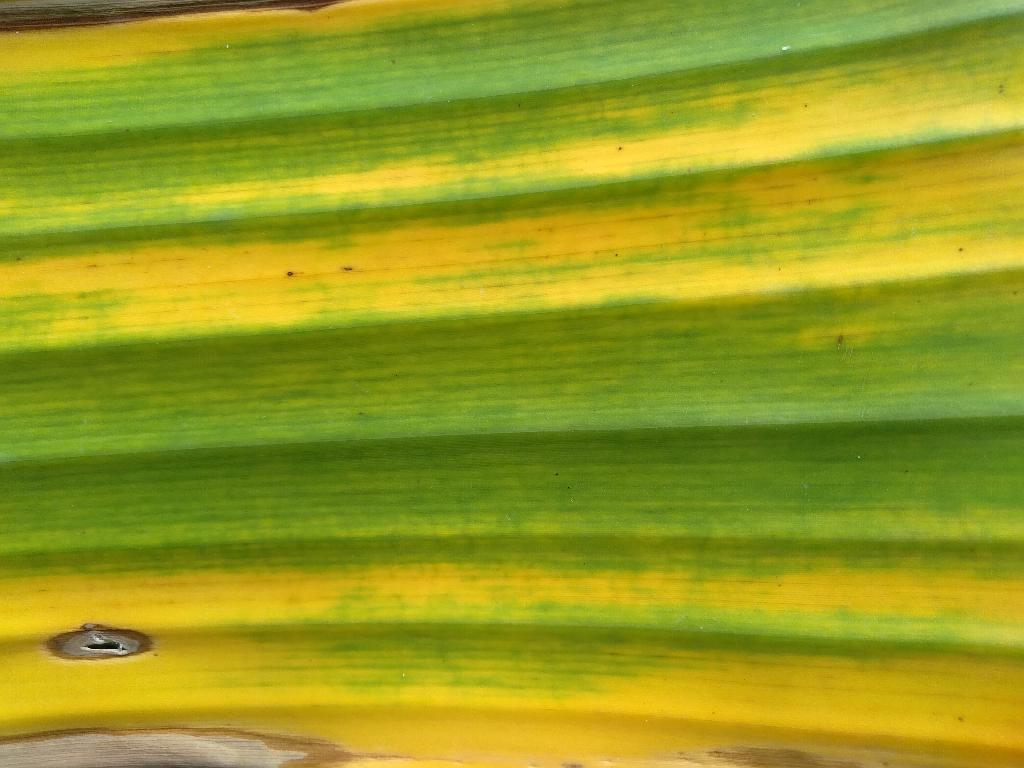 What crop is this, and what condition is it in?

banana, fusarium wilt race 1
